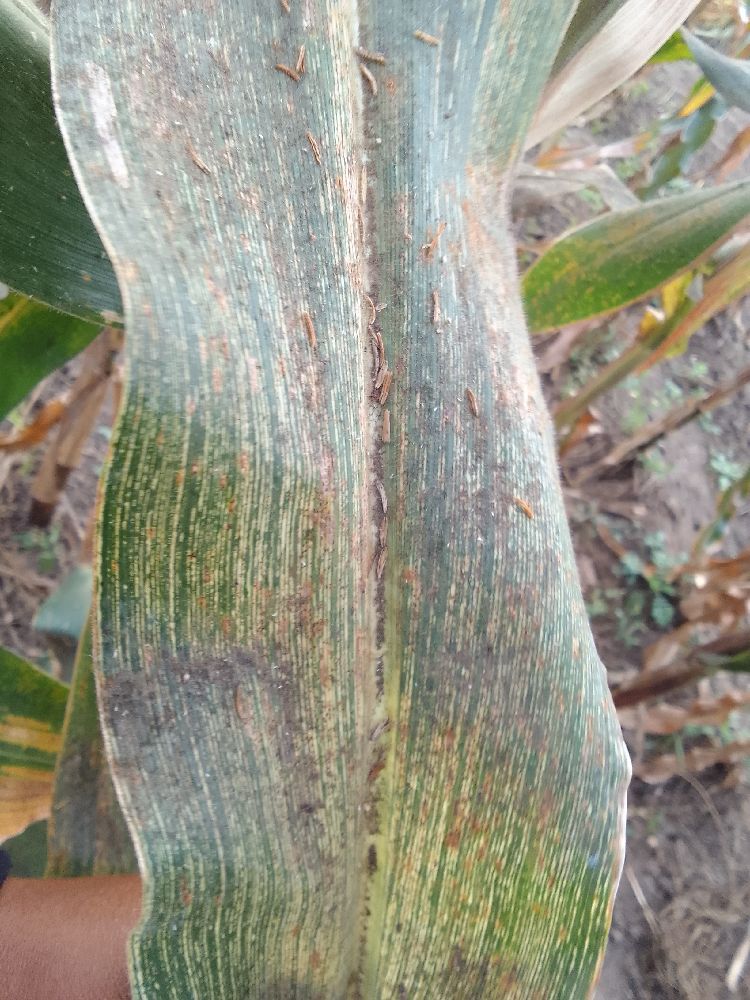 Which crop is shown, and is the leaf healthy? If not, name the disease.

maize, maize streak virus
